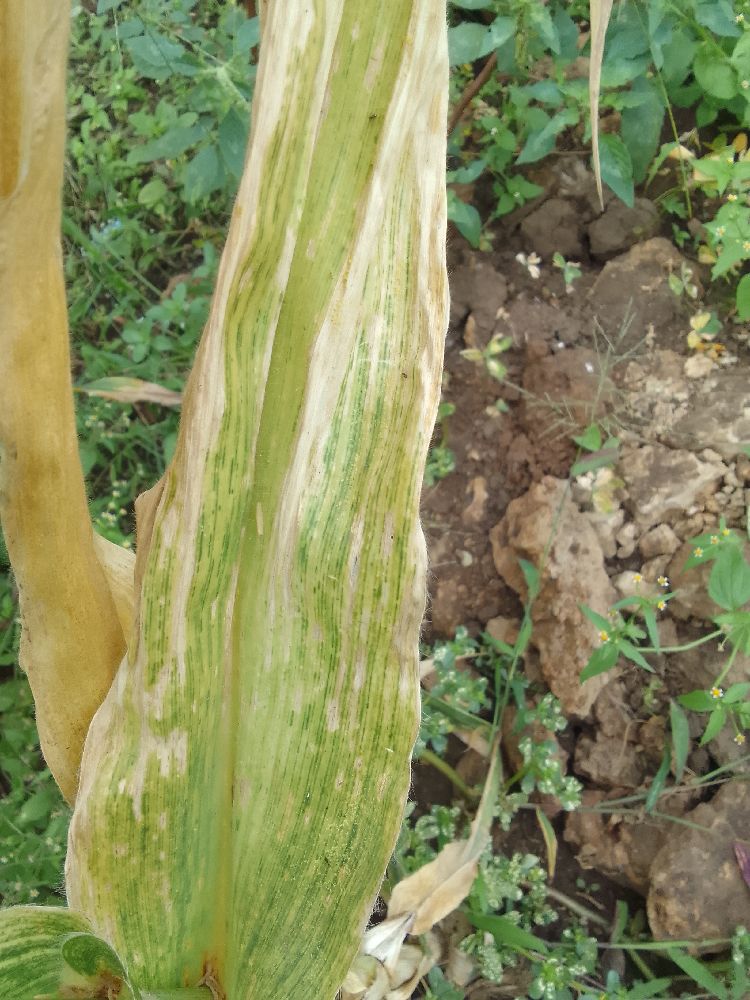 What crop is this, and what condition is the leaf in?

maize, maize lethal necrosis
